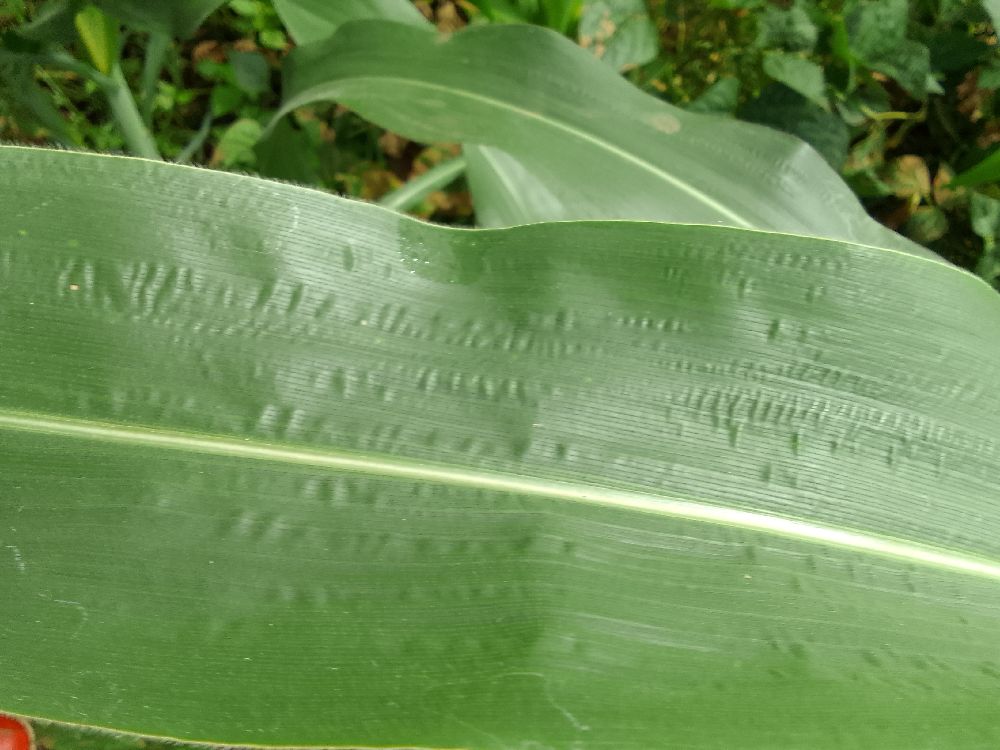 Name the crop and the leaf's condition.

maize, healthy
